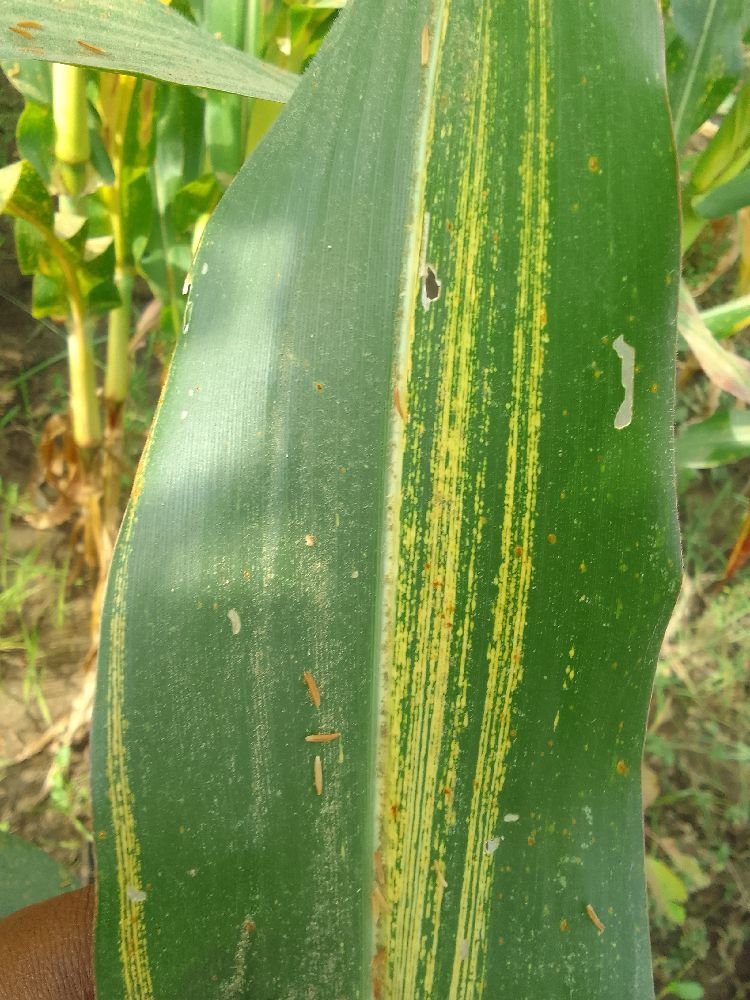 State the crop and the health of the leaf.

maize, maize streak virus
